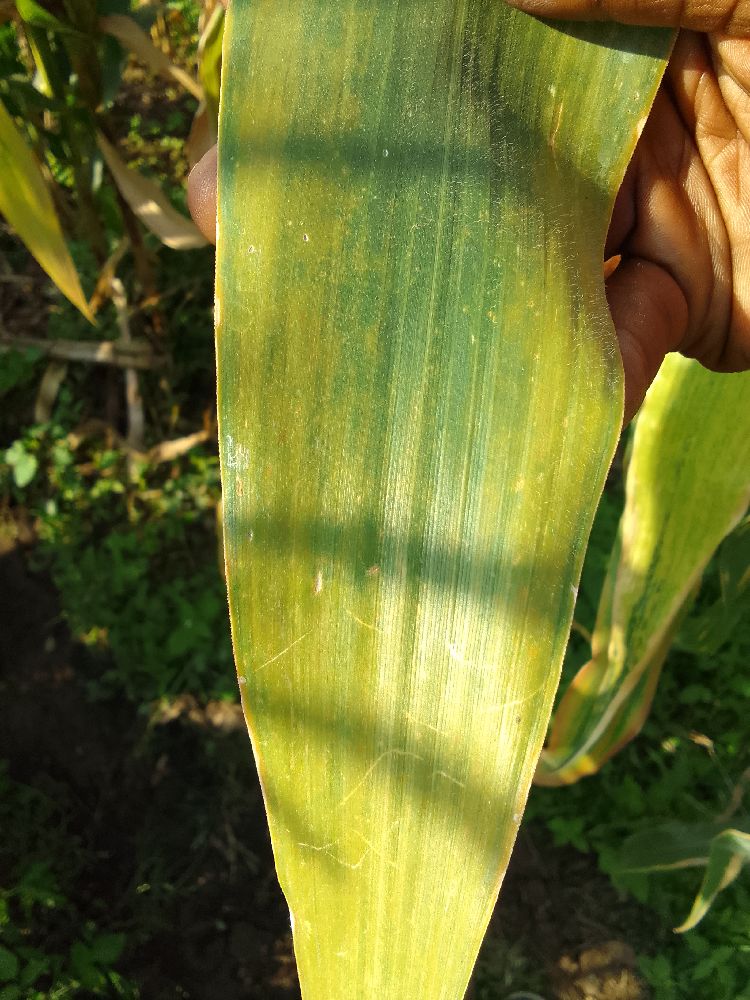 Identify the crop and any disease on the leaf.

maize, maize lethal necrosis
